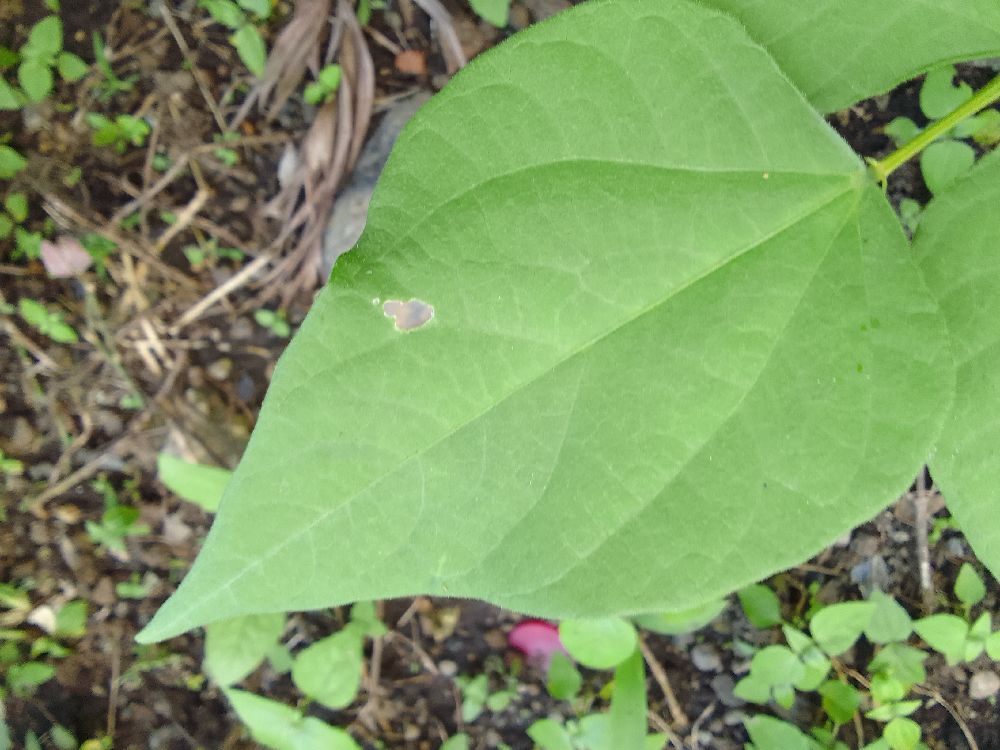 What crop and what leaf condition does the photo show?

common bean, healthy
